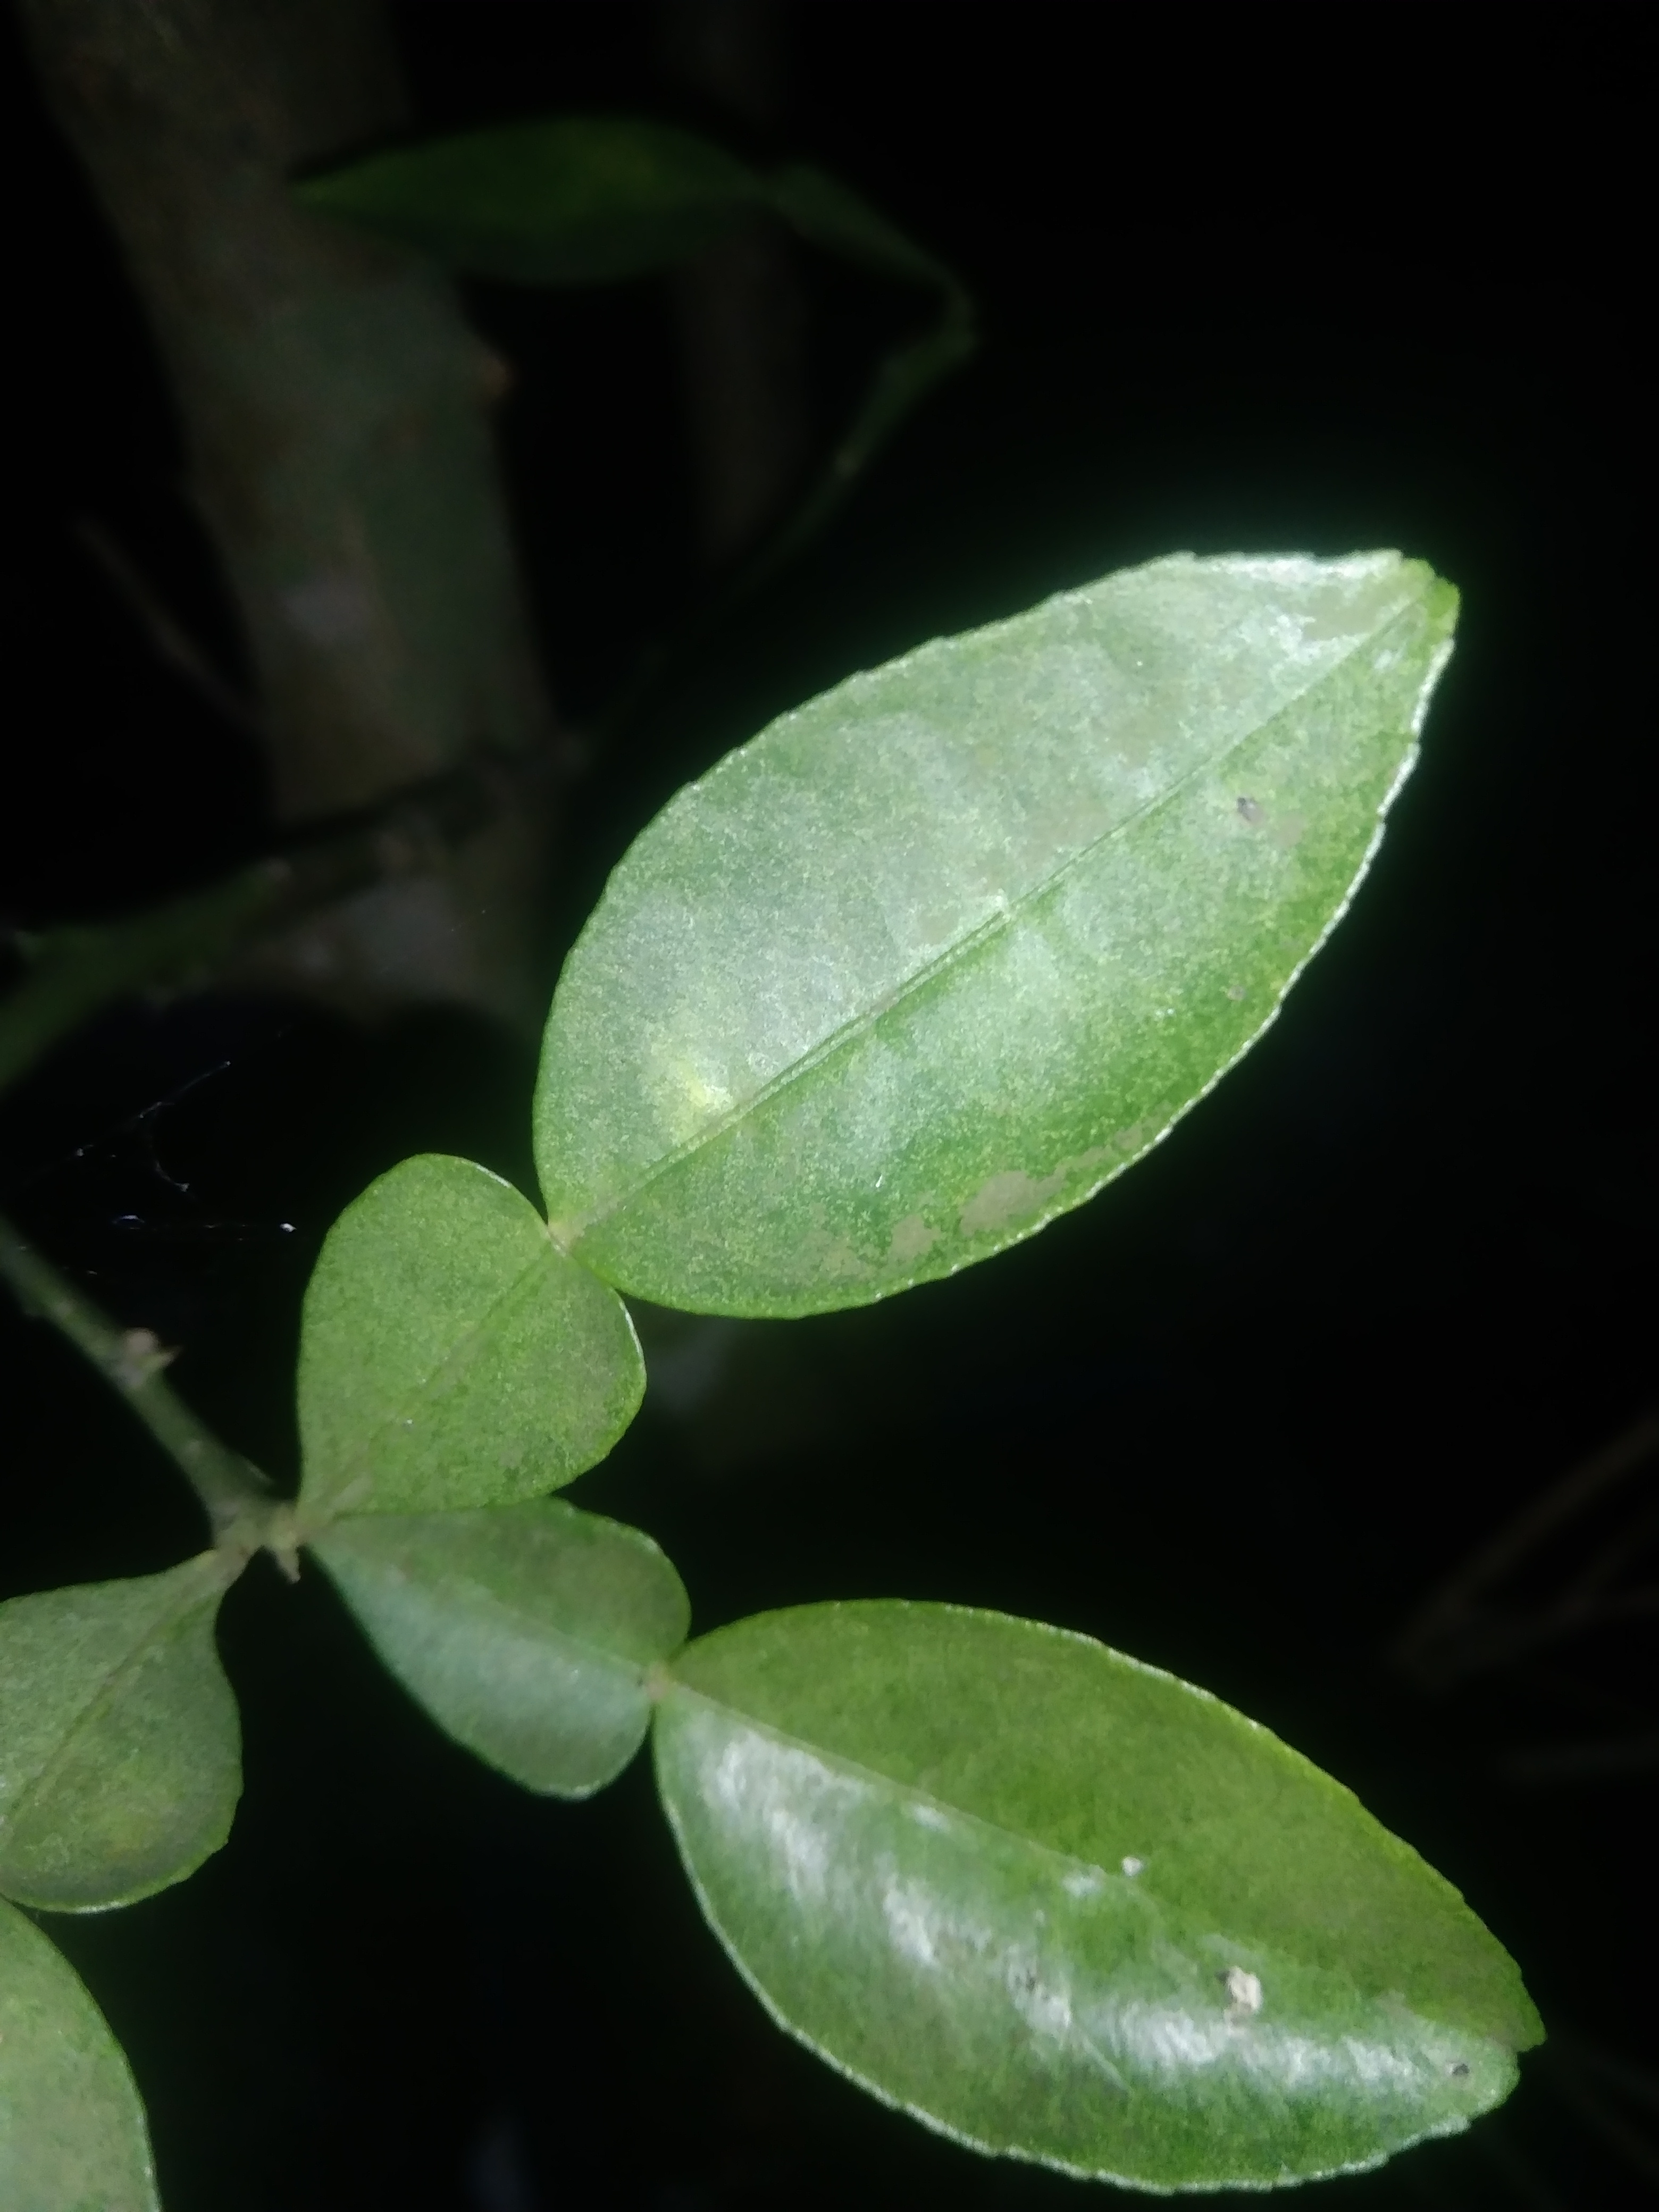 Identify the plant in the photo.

lemon
